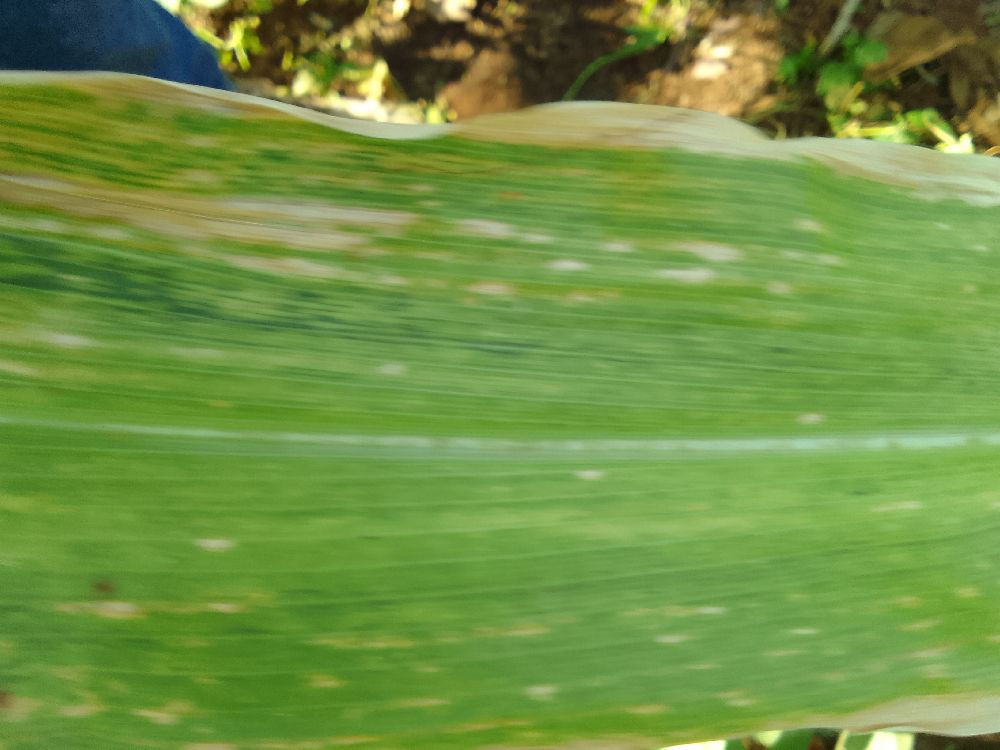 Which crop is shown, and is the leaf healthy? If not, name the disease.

maize, maize lethal necrosis
